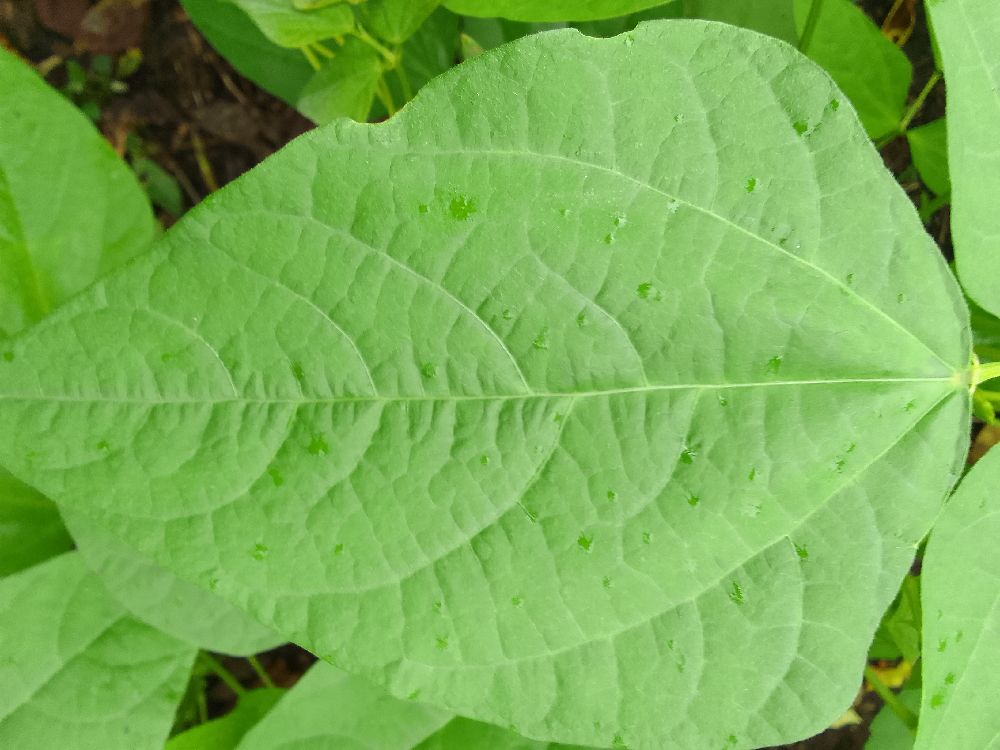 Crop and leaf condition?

common bean, healthy
